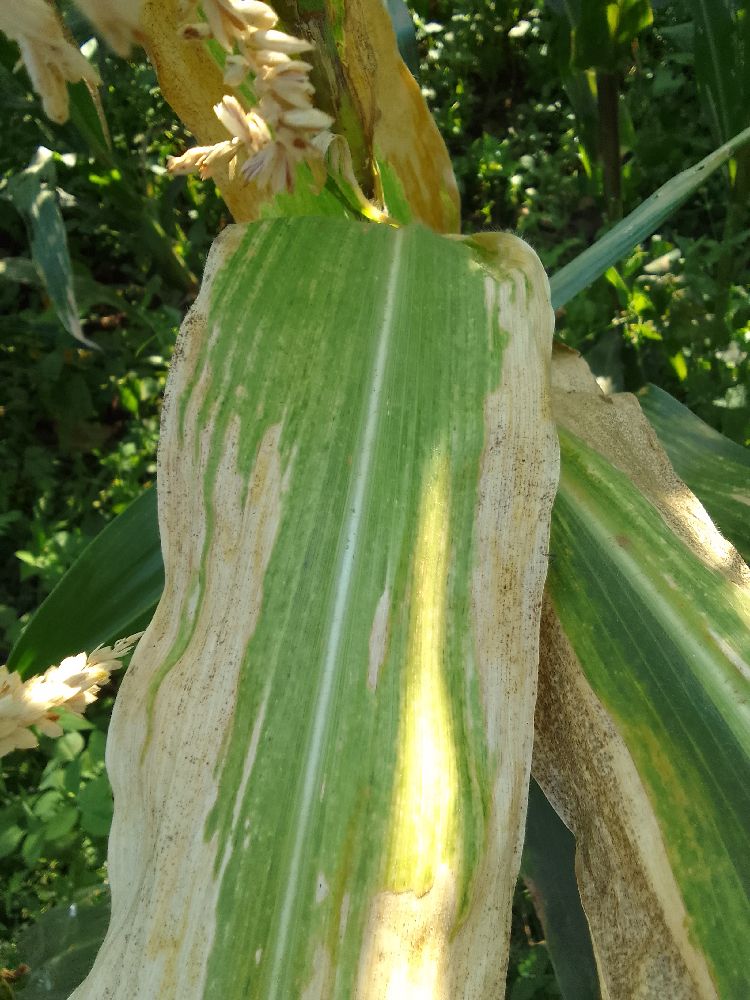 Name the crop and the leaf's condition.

maize, maize lethal necrosis
